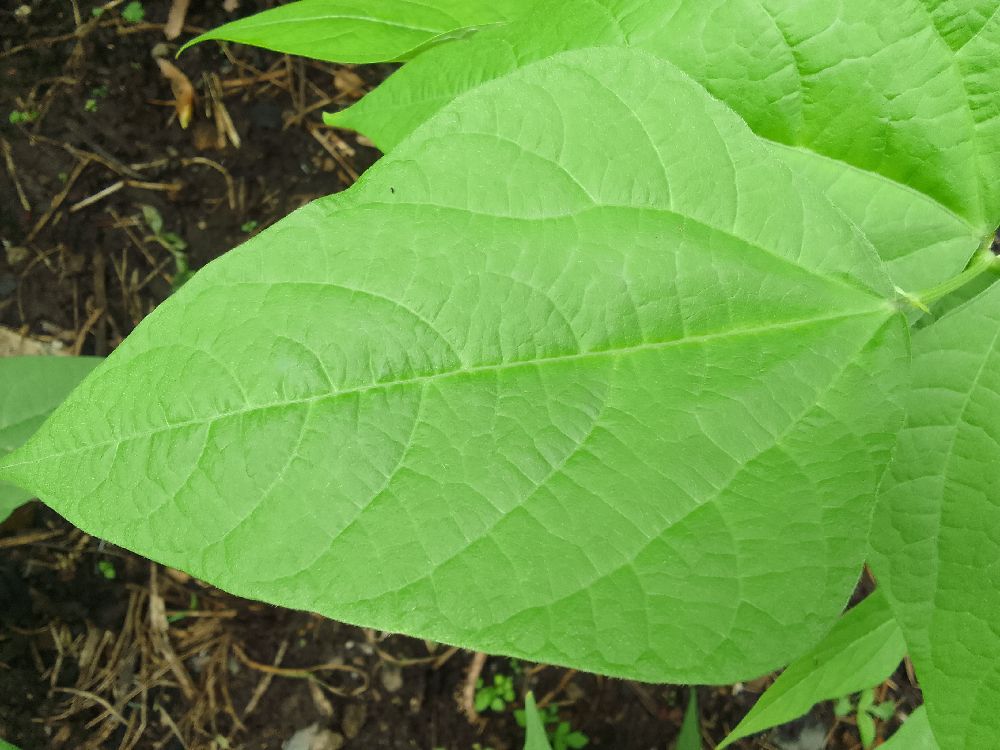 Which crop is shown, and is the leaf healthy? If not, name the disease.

common bean, healthy
